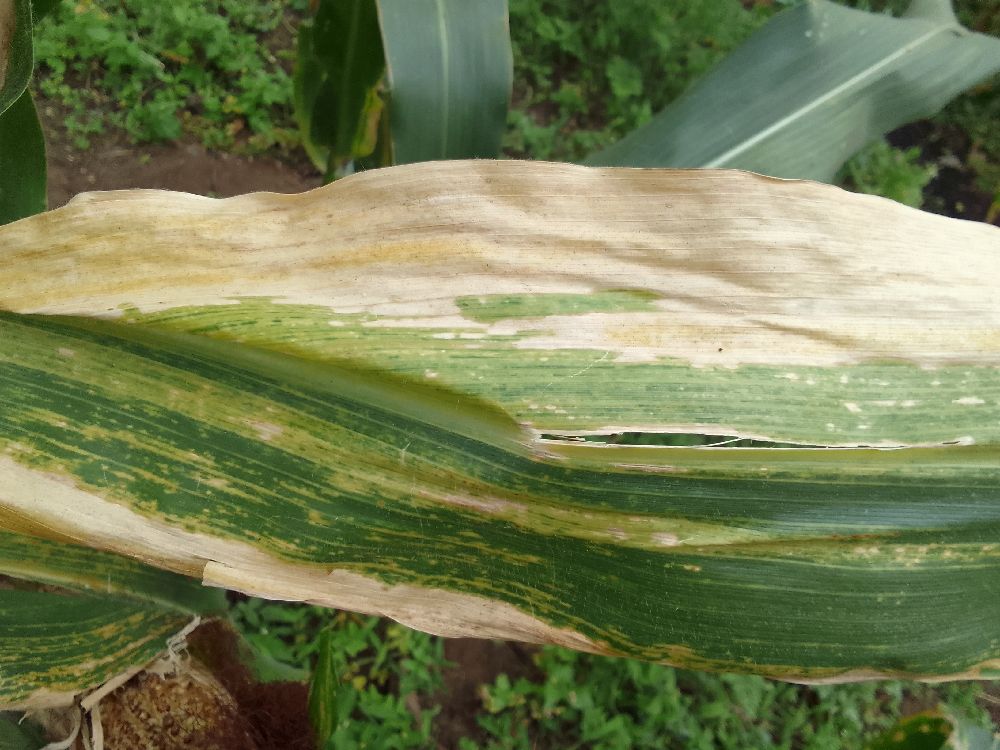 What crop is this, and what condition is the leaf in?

maize, maize lethal necrosis
